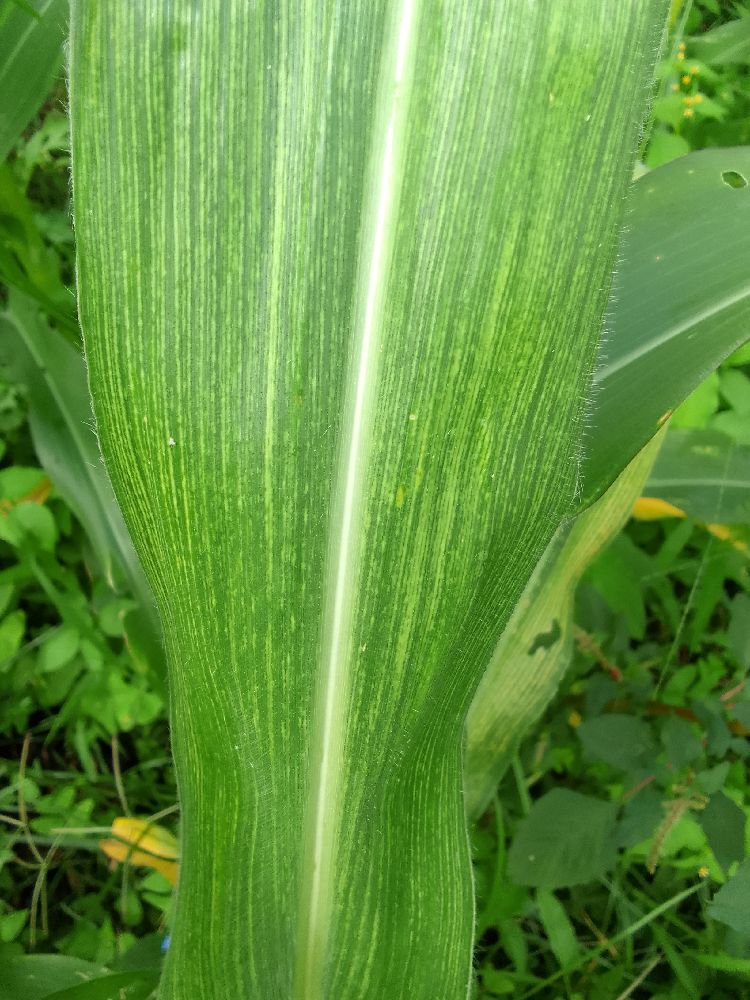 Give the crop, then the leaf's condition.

maize, maize streak virus
